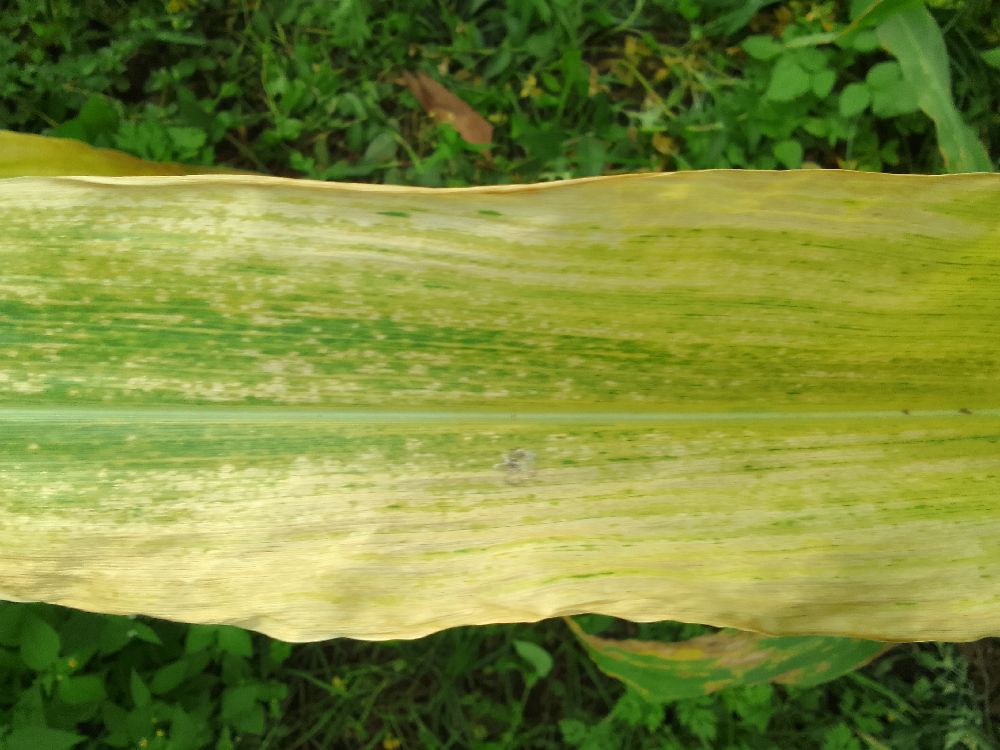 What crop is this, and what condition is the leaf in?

maize, maize lethal necrosis
